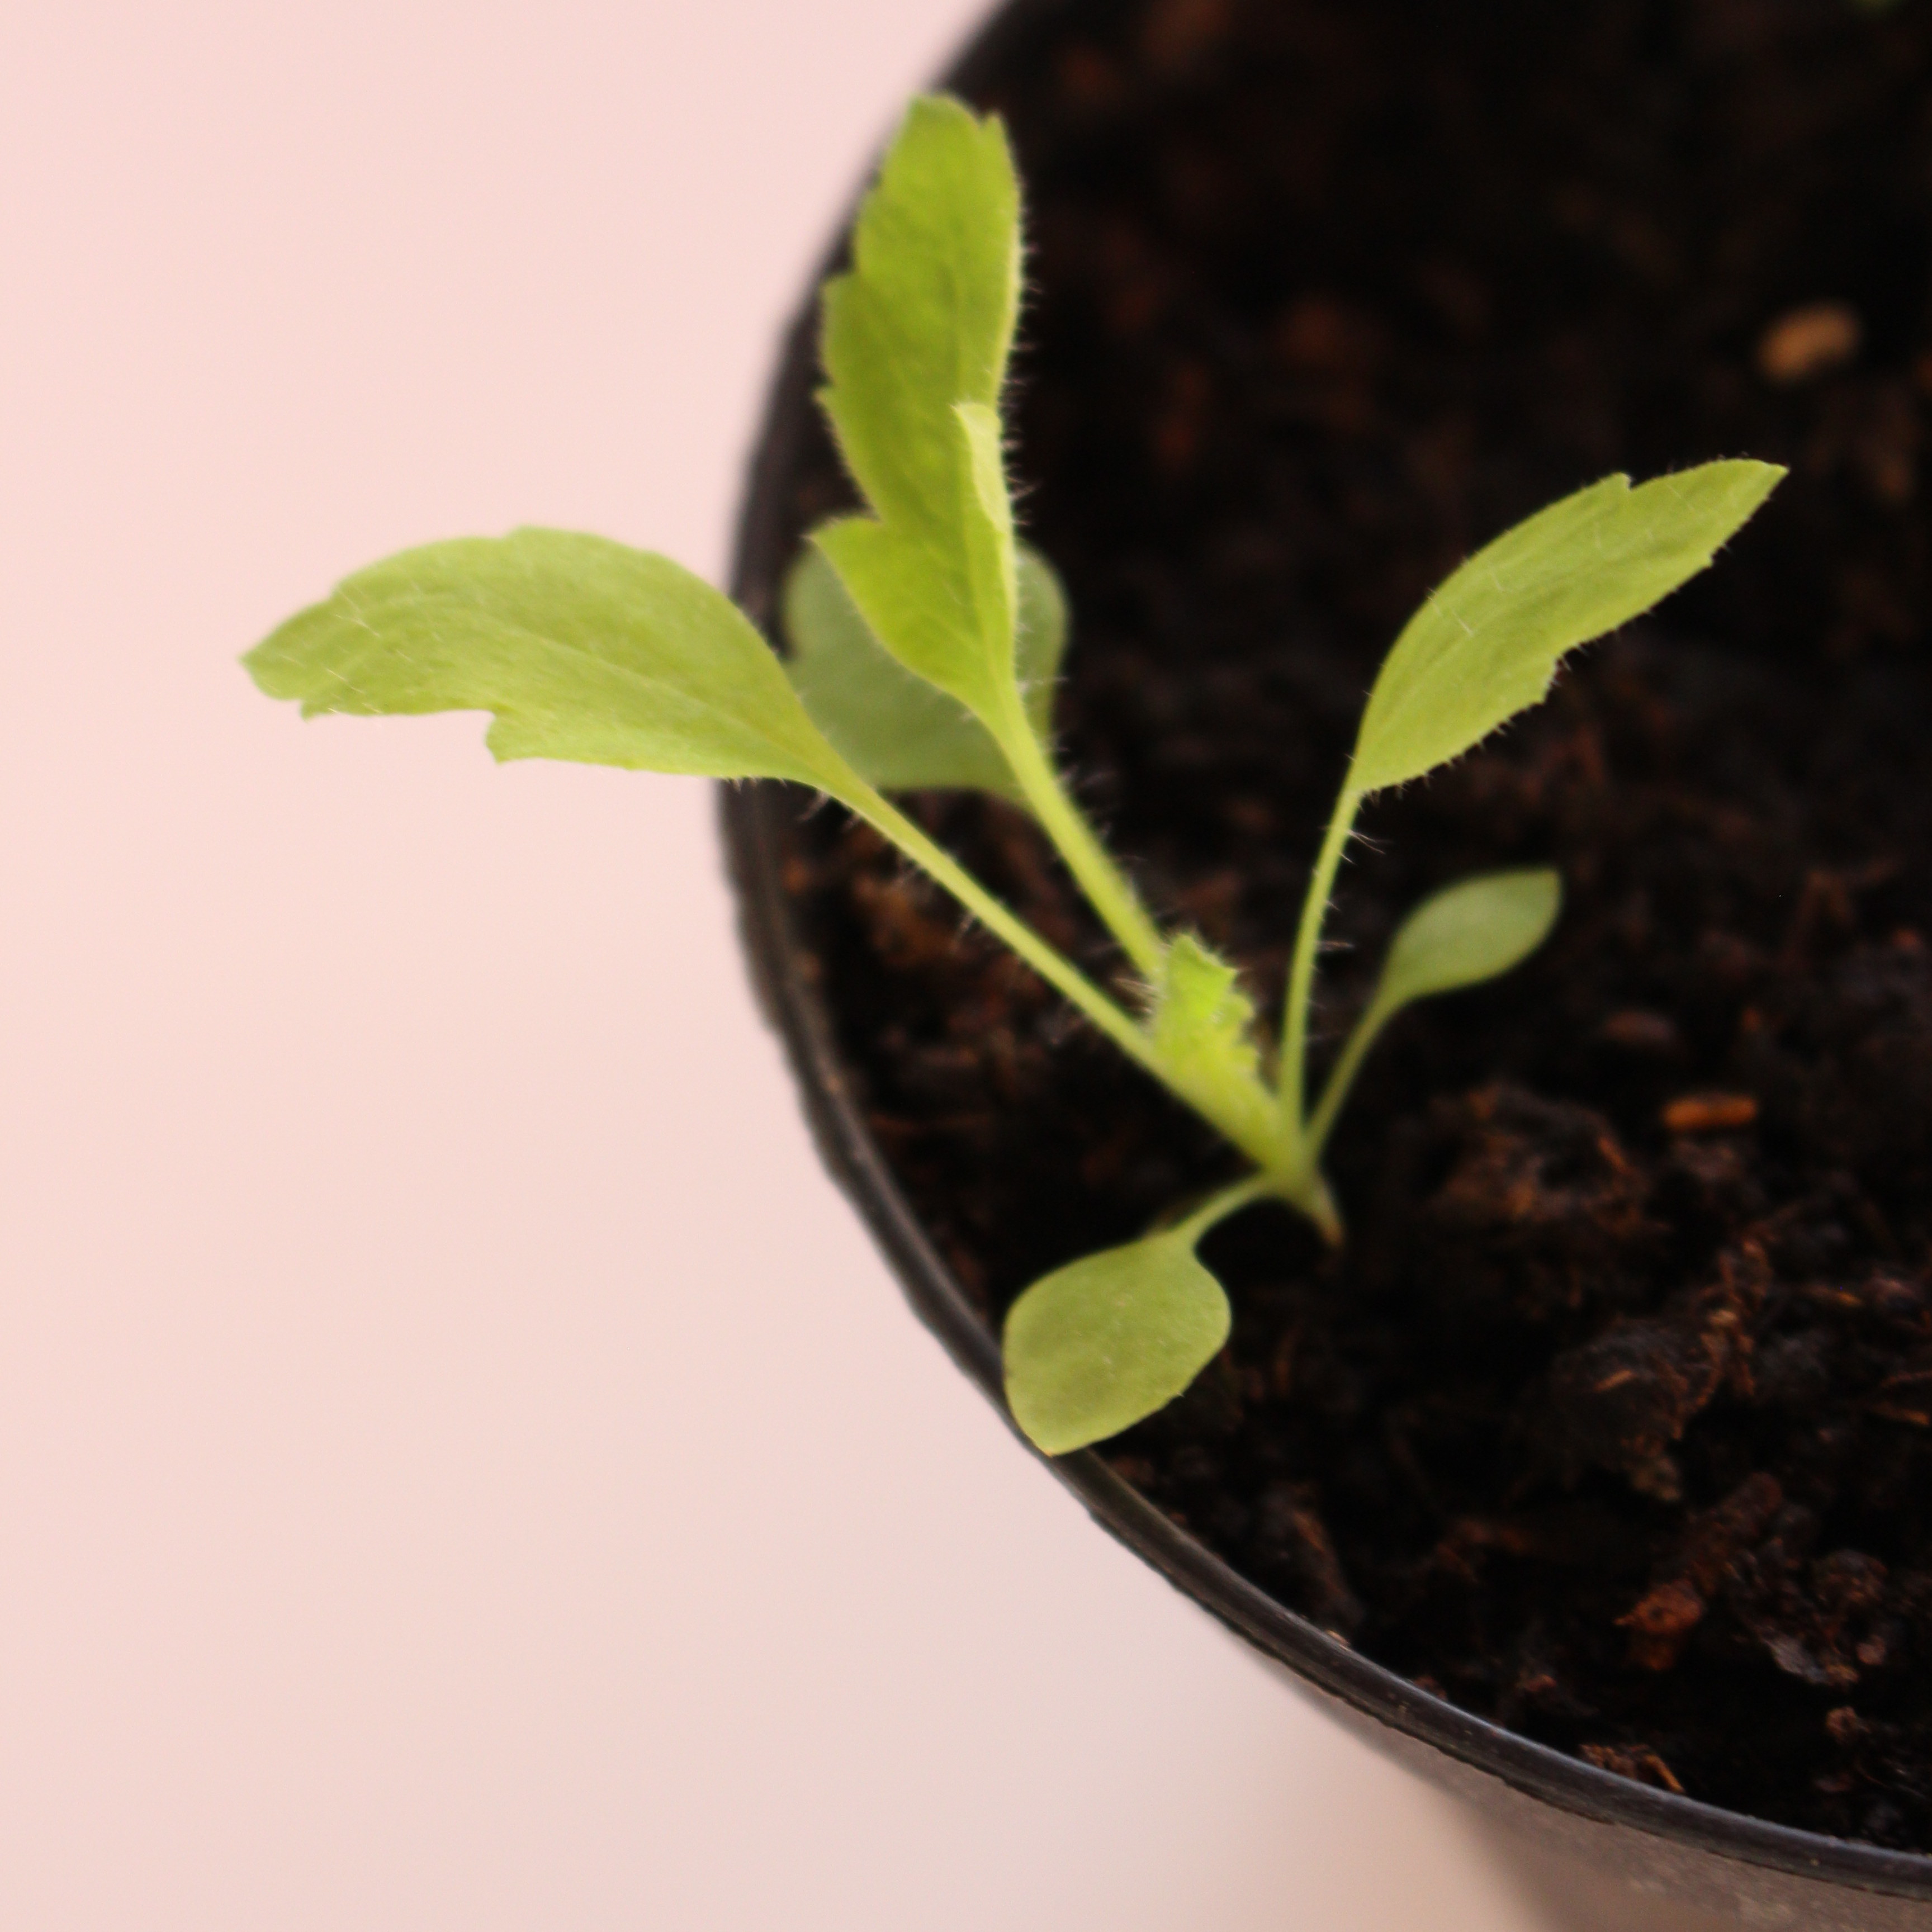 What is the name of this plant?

Papaver rhoeas
